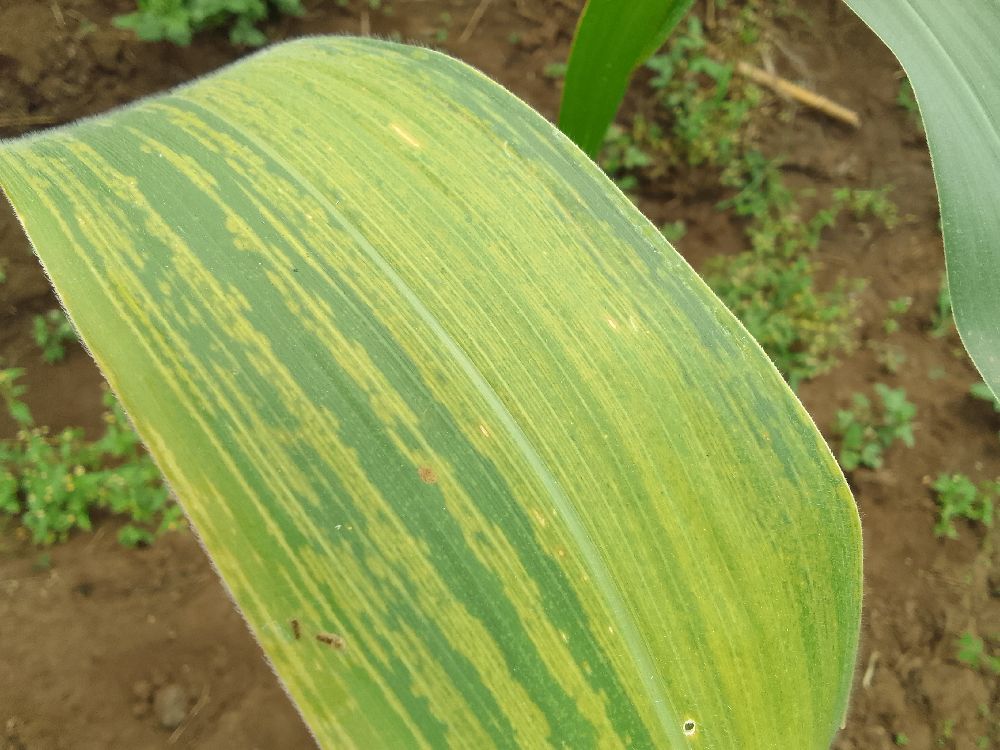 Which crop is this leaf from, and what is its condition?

maize, maize lethal necrosis
